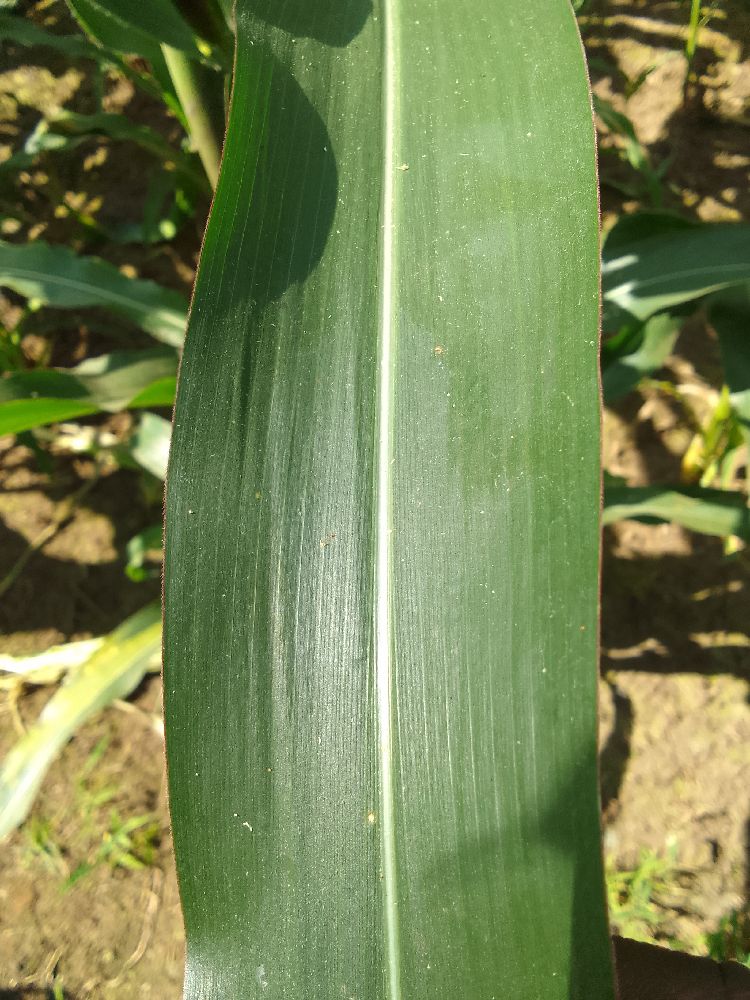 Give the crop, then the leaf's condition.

maize, healthy
